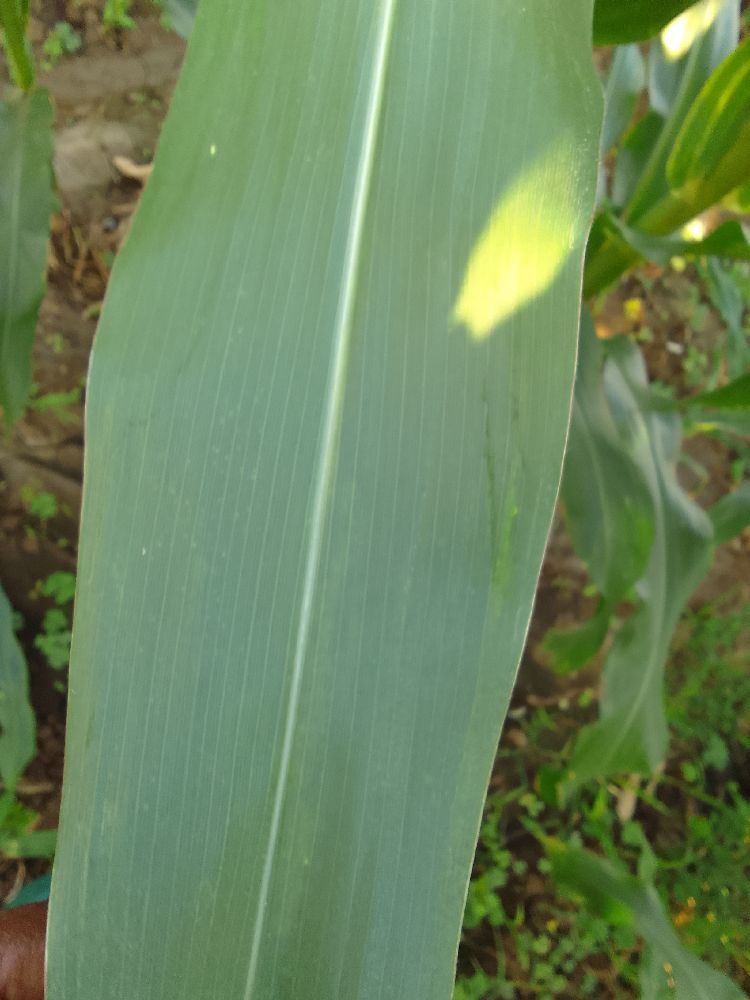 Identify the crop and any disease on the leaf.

maize, healthy
